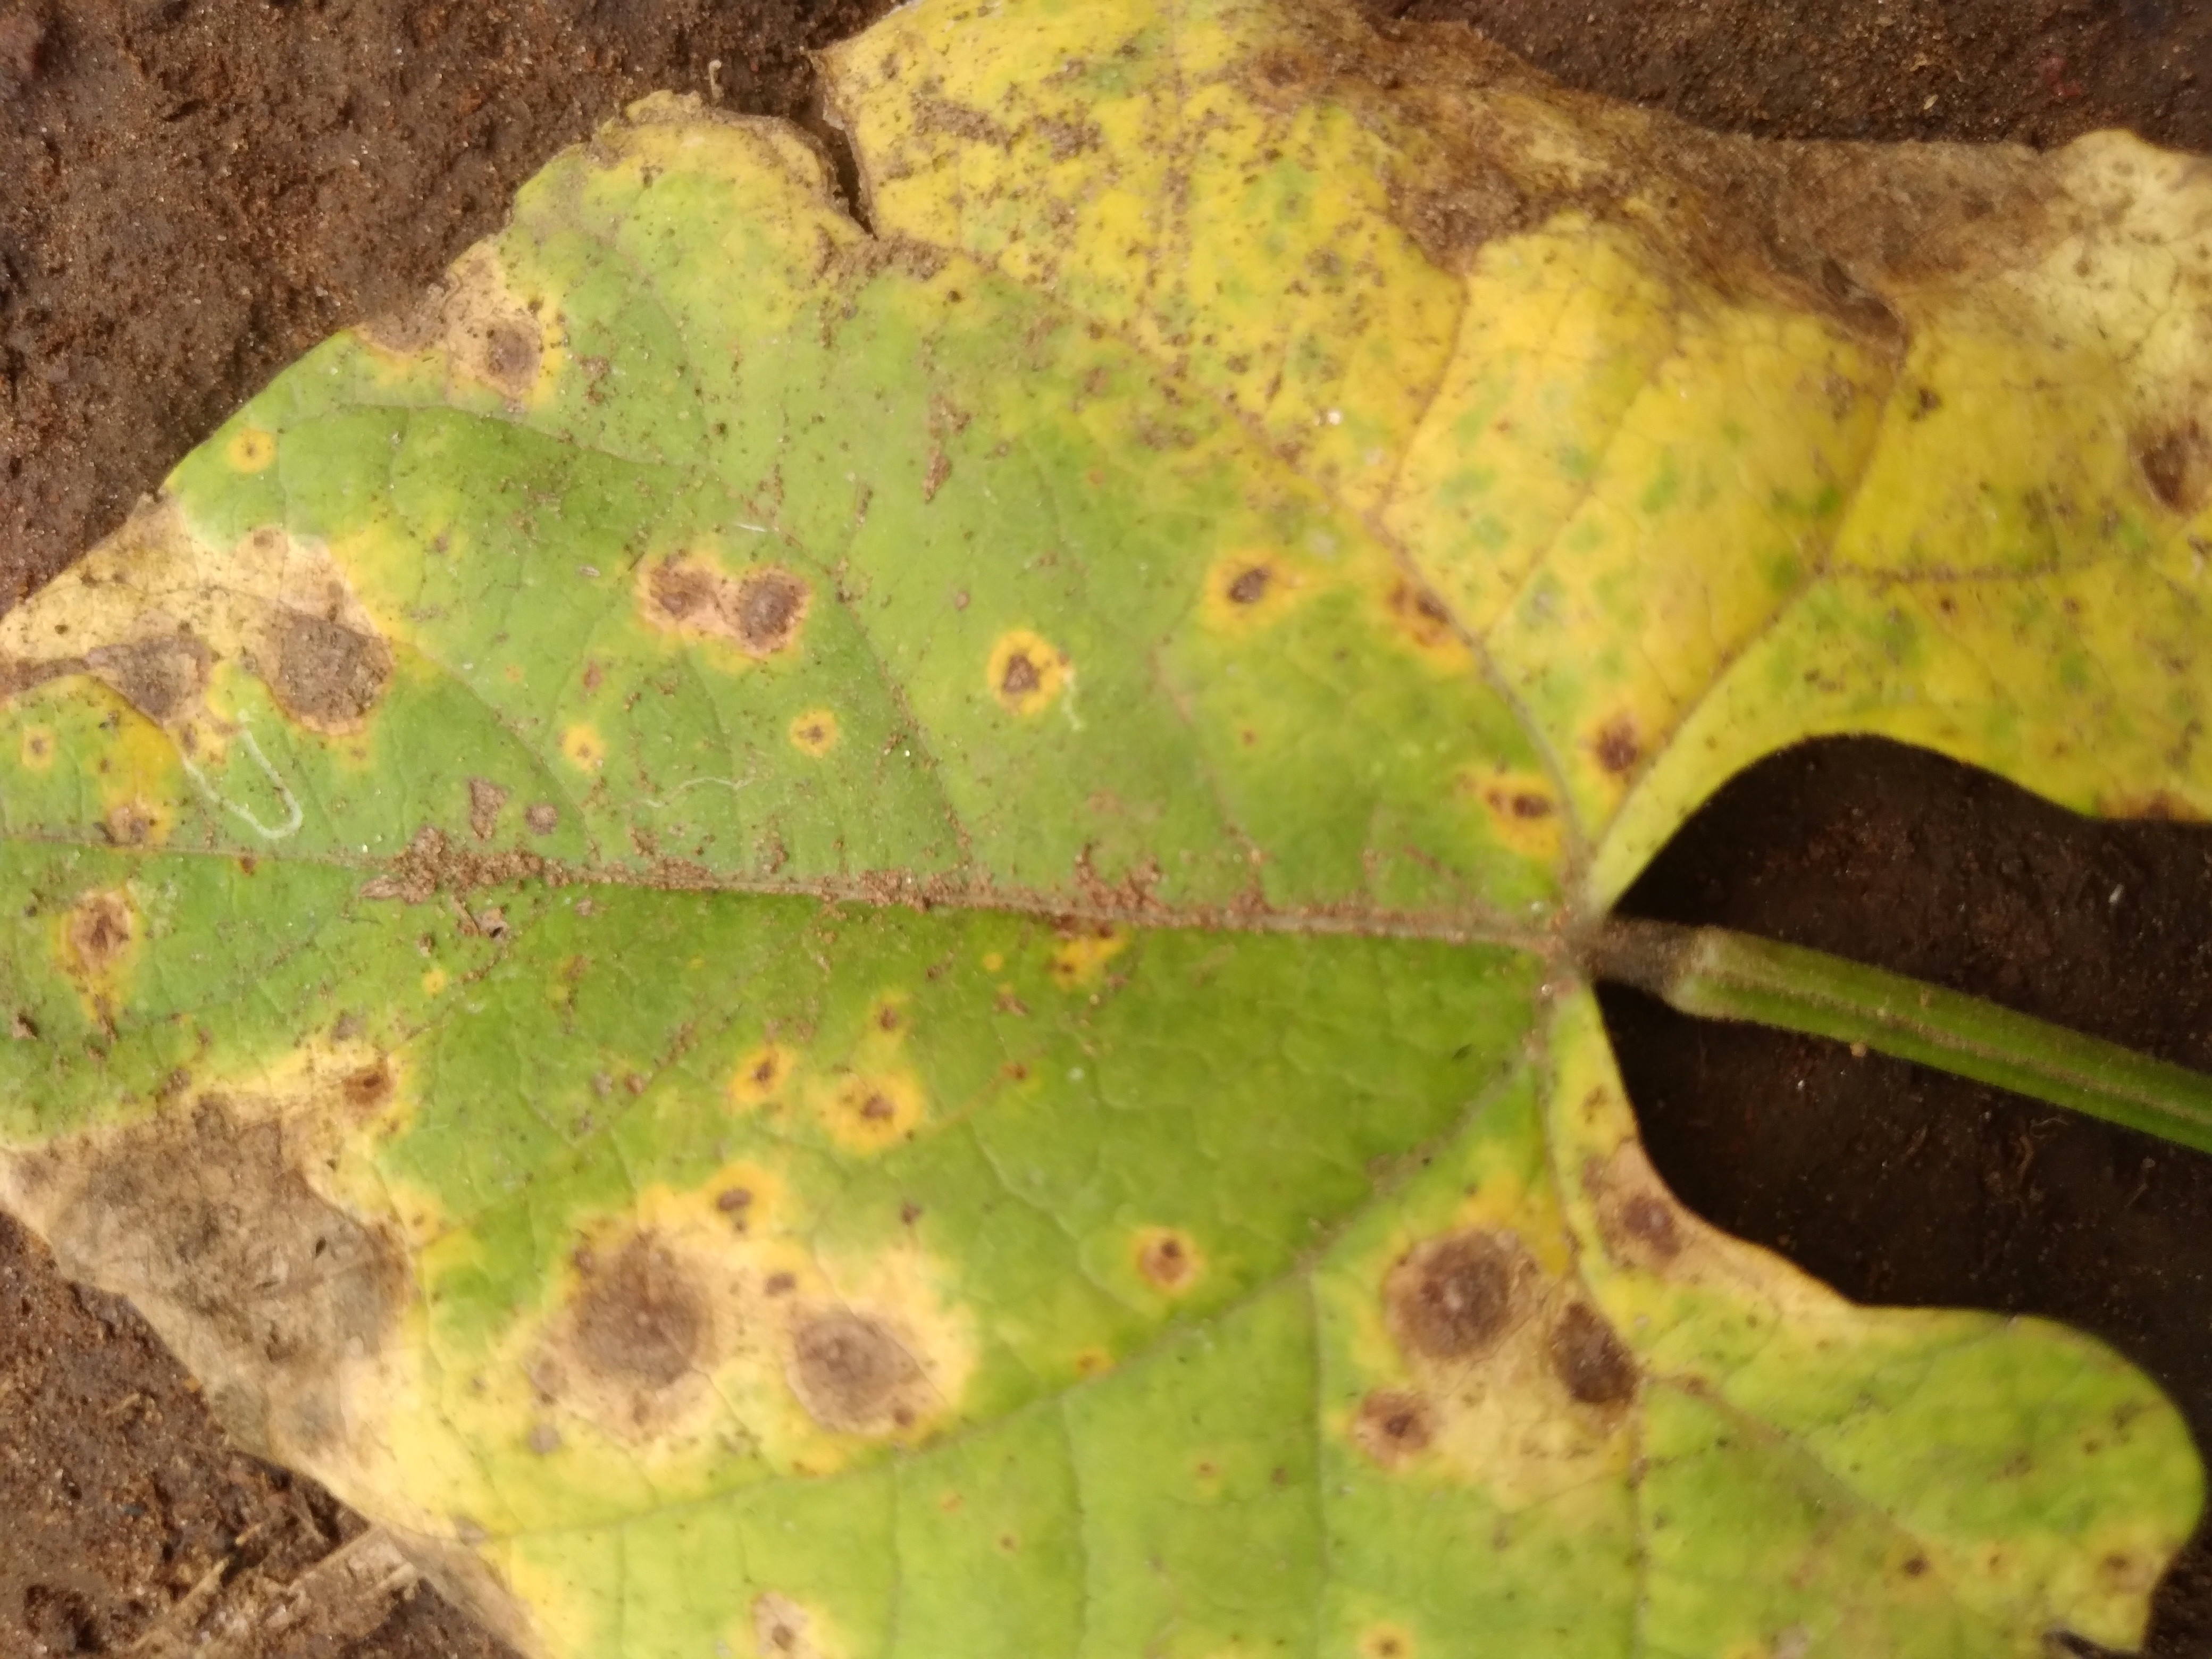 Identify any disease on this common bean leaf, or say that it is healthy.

rust
